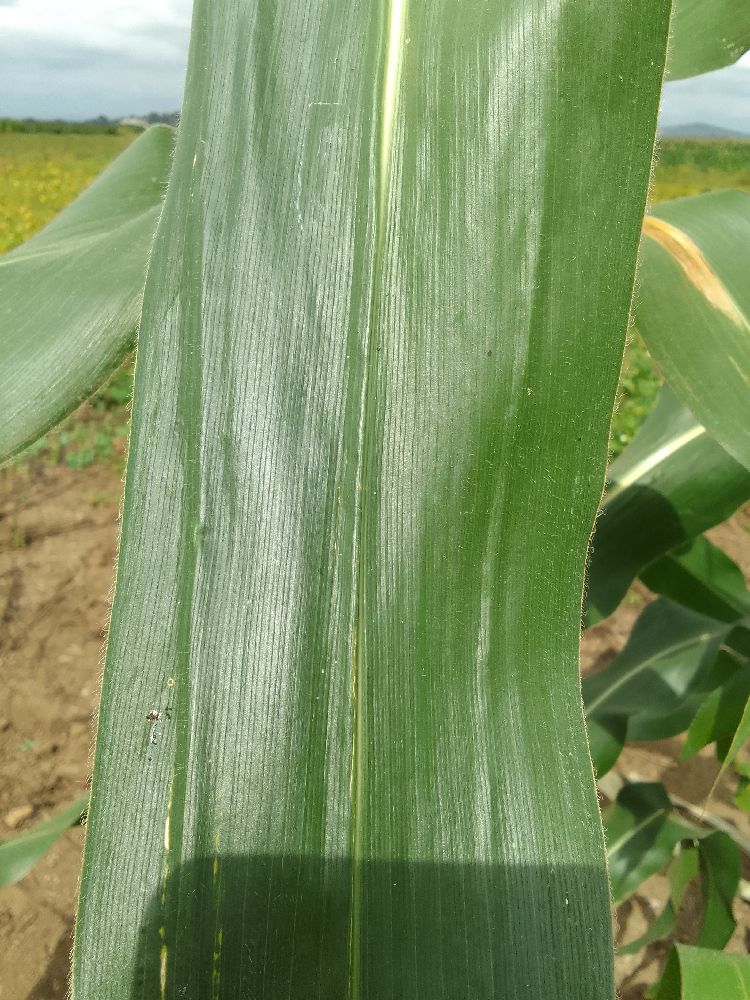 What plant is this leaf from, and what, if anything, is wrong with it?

maize, healthy
